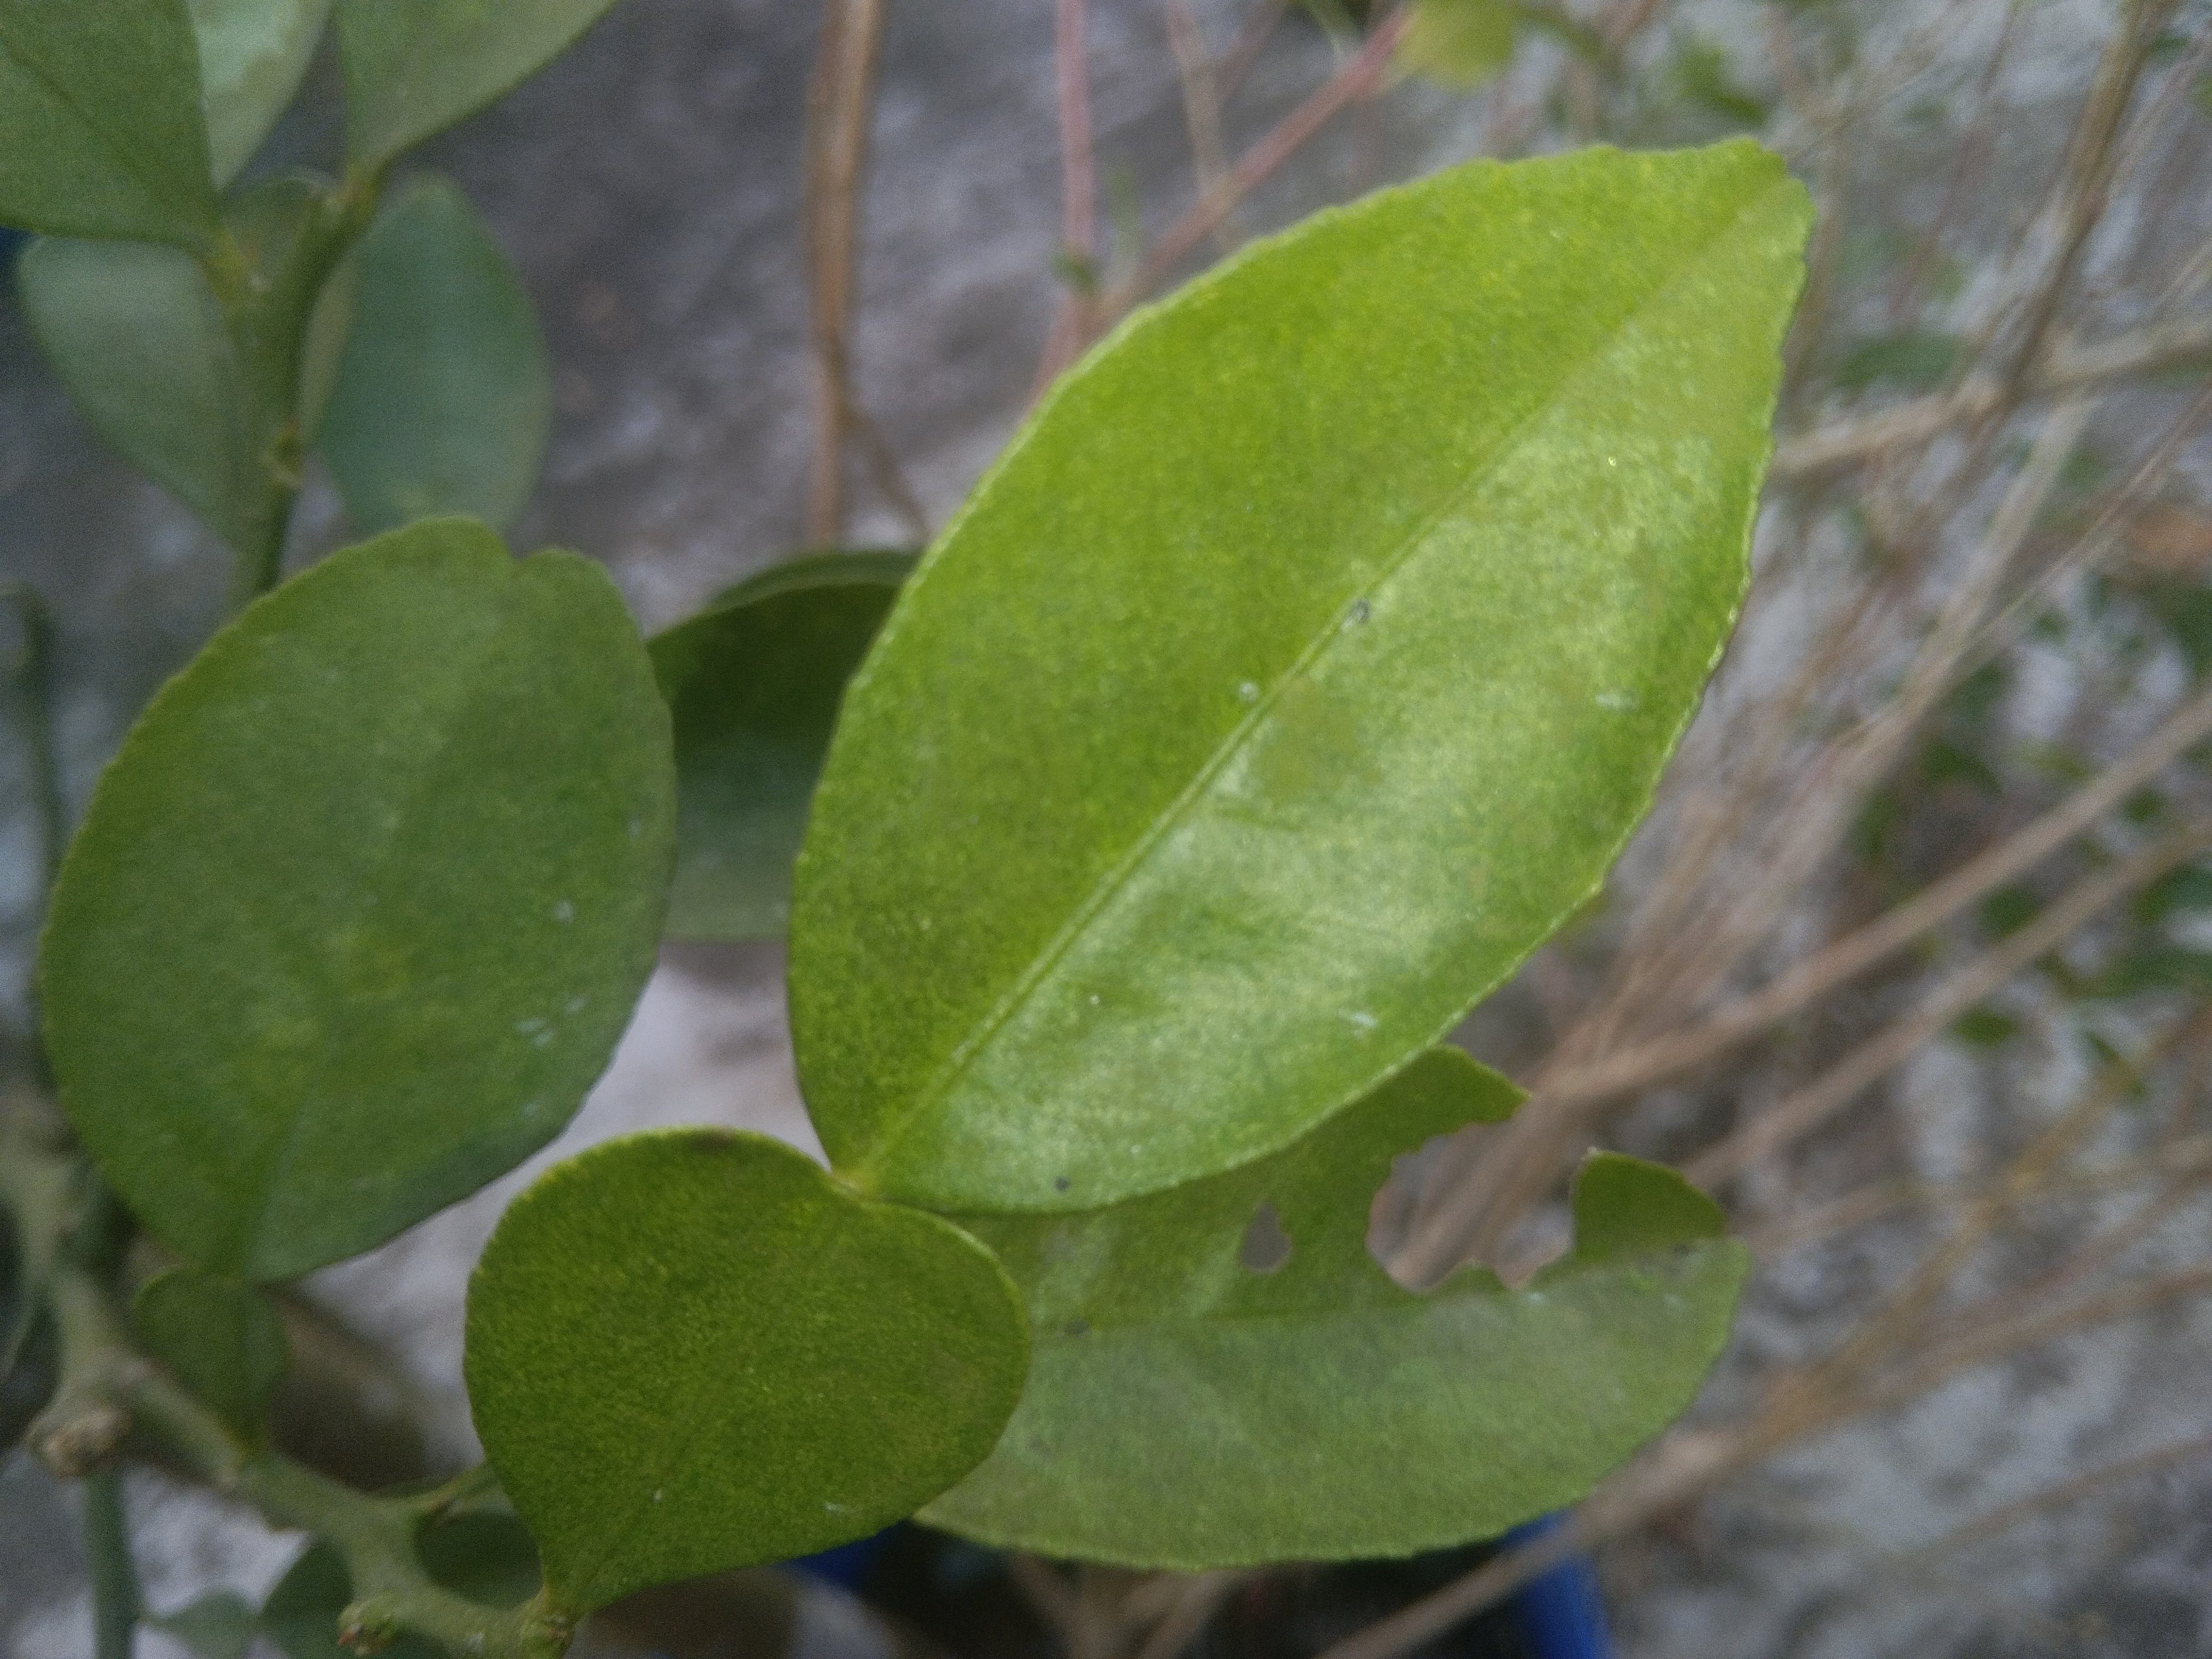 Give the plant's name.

lemon
